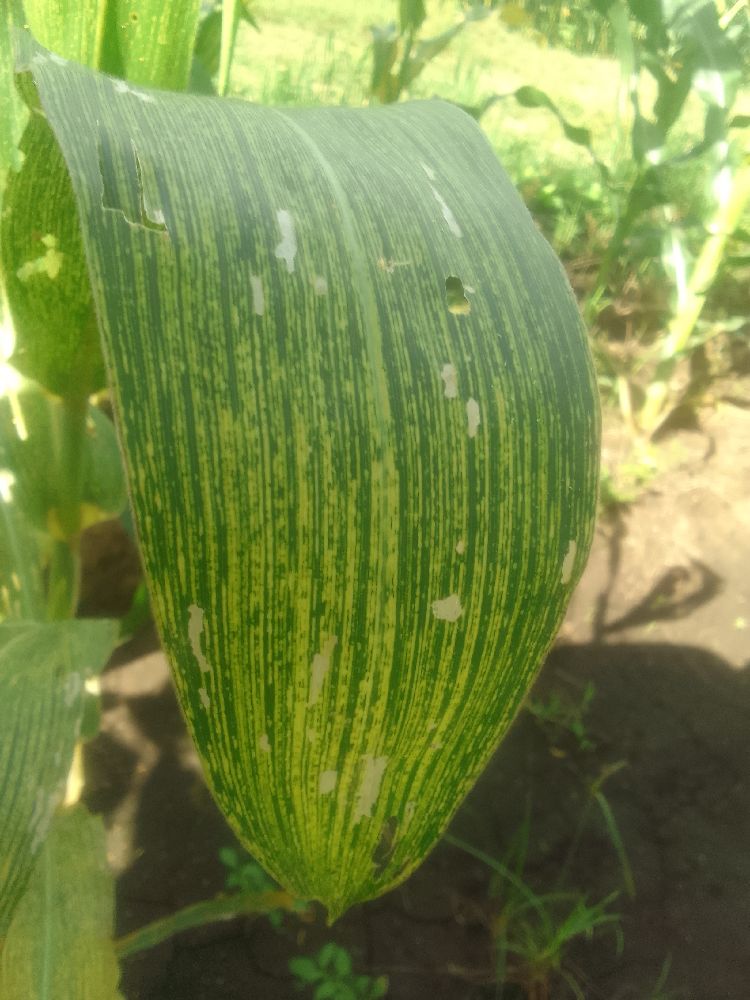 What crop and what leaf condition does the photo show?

maize, maize streak virus
